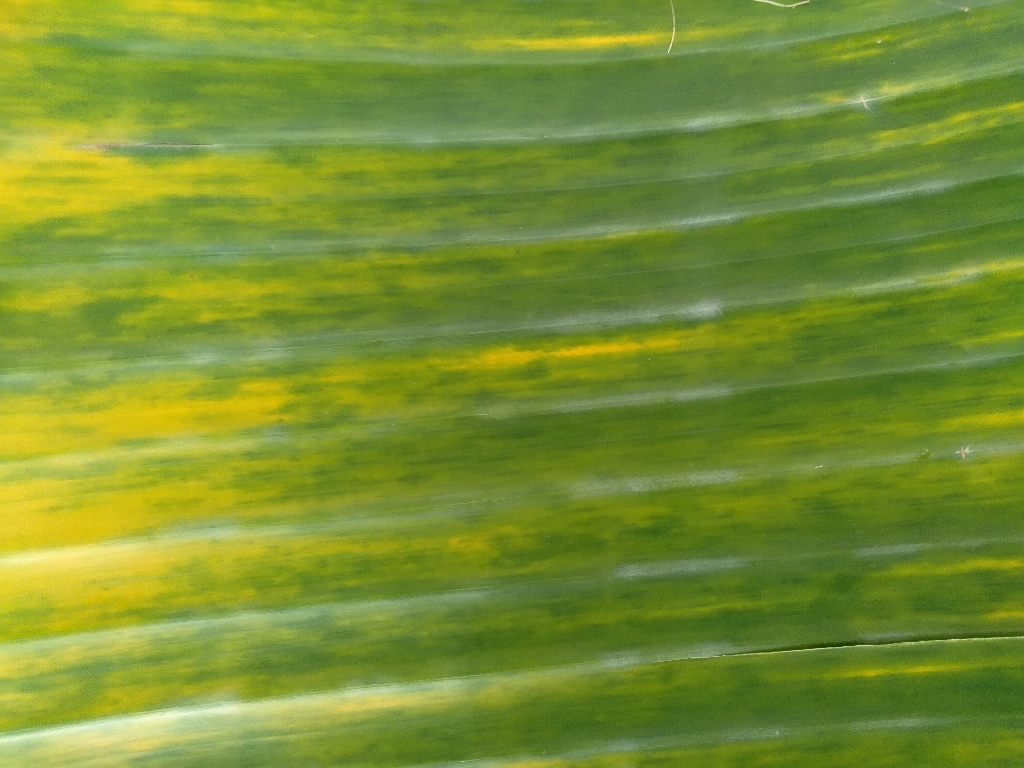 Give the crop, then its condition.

banana, fusarium wilt race 1
